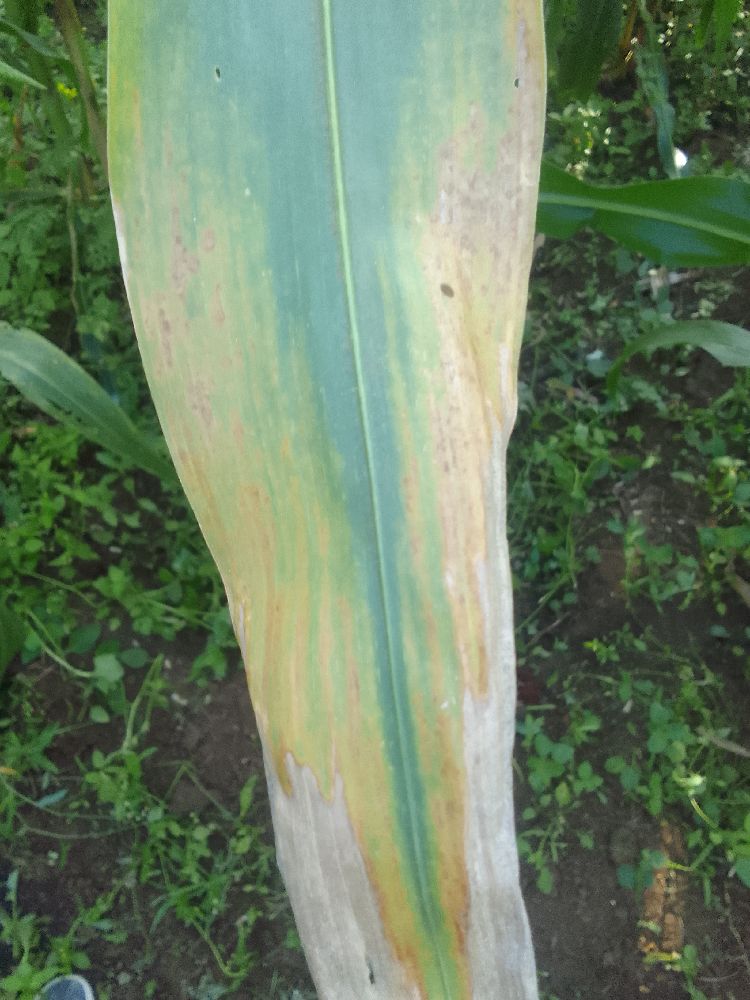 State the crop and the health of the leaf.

maize, maize lethal necrosis
